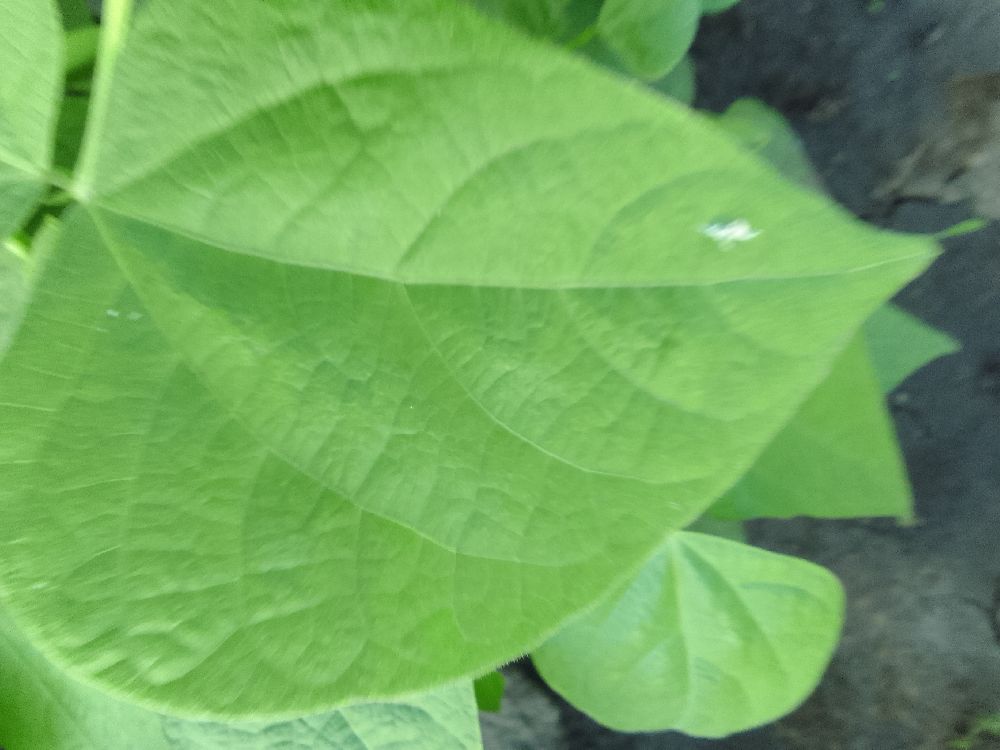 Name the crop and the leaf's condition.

common bean, healthy
